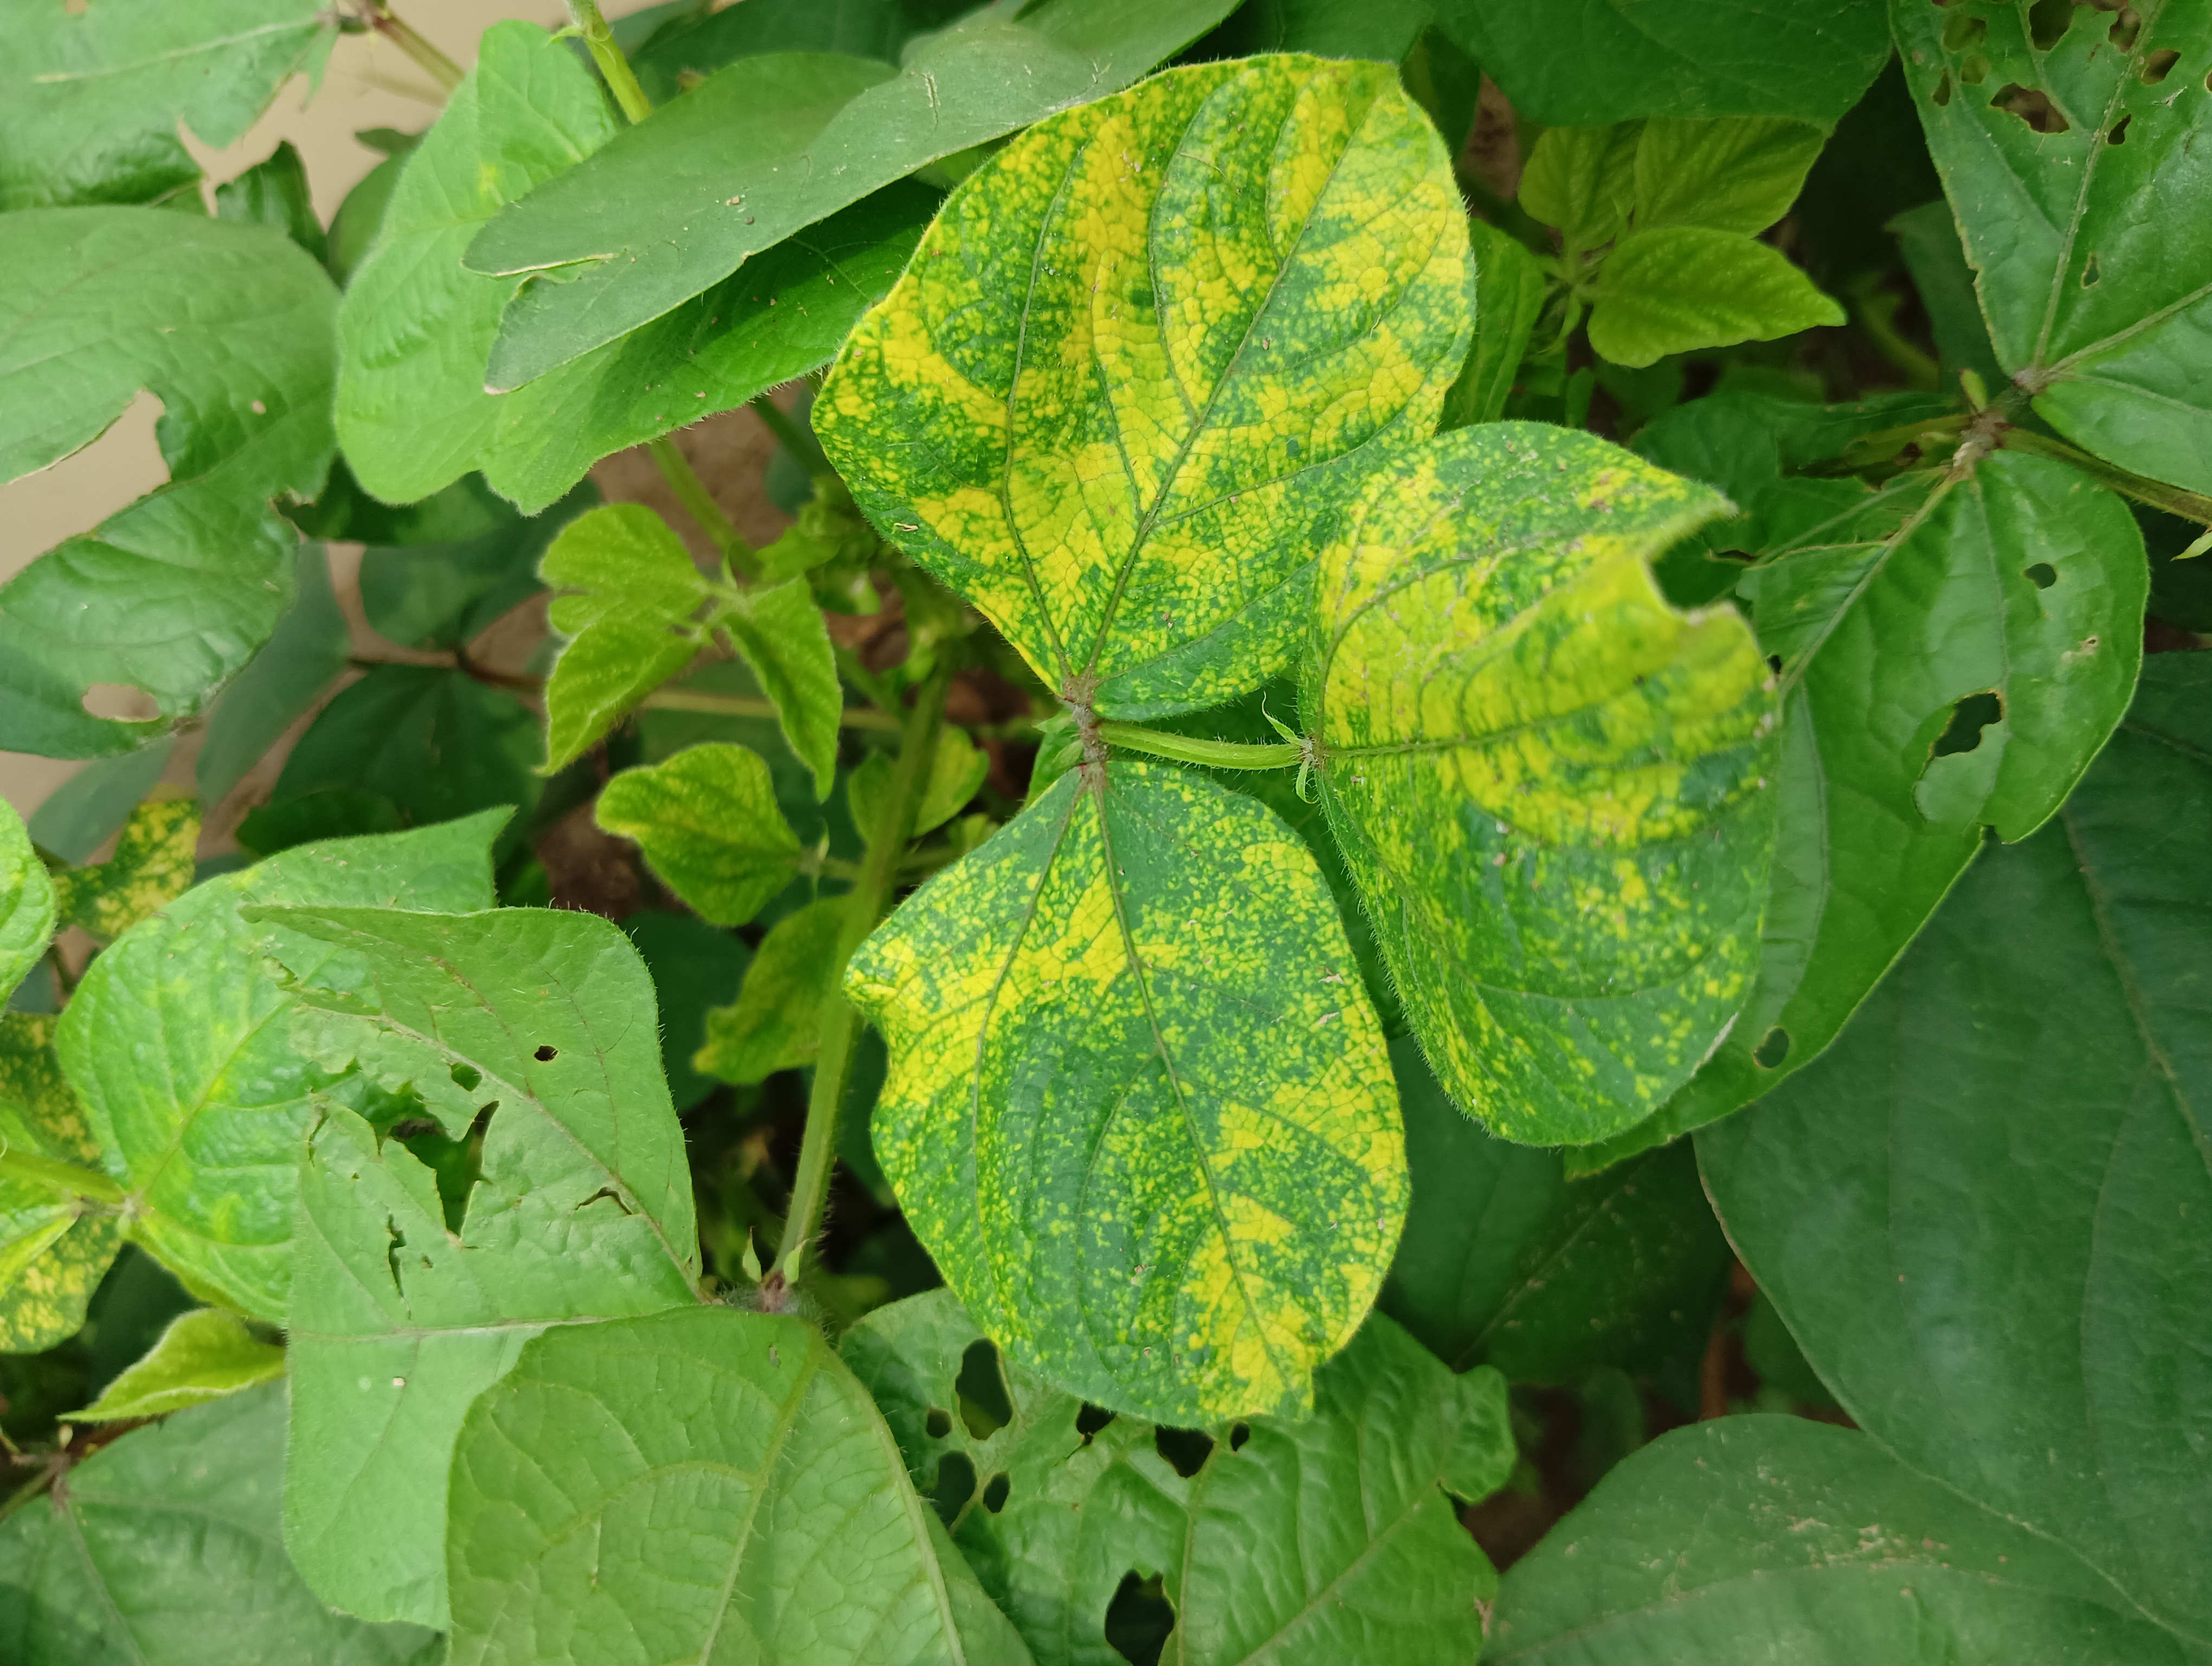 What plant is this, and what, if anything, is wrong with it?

mungbean, yellow mosaic
